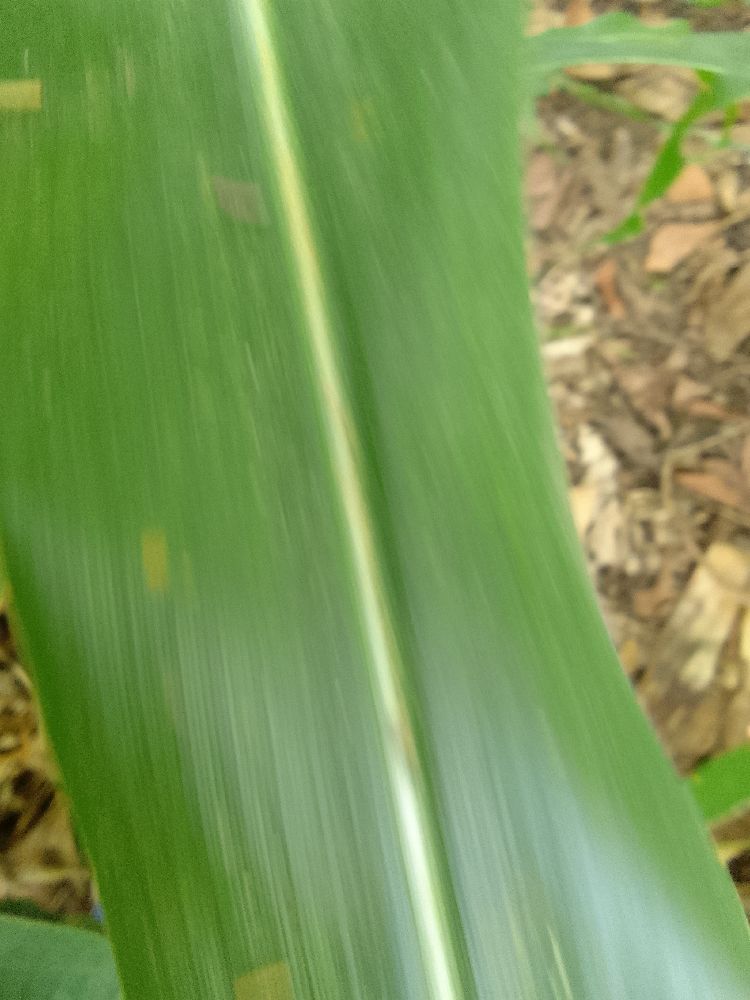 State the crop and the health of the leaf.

maize, healthy
